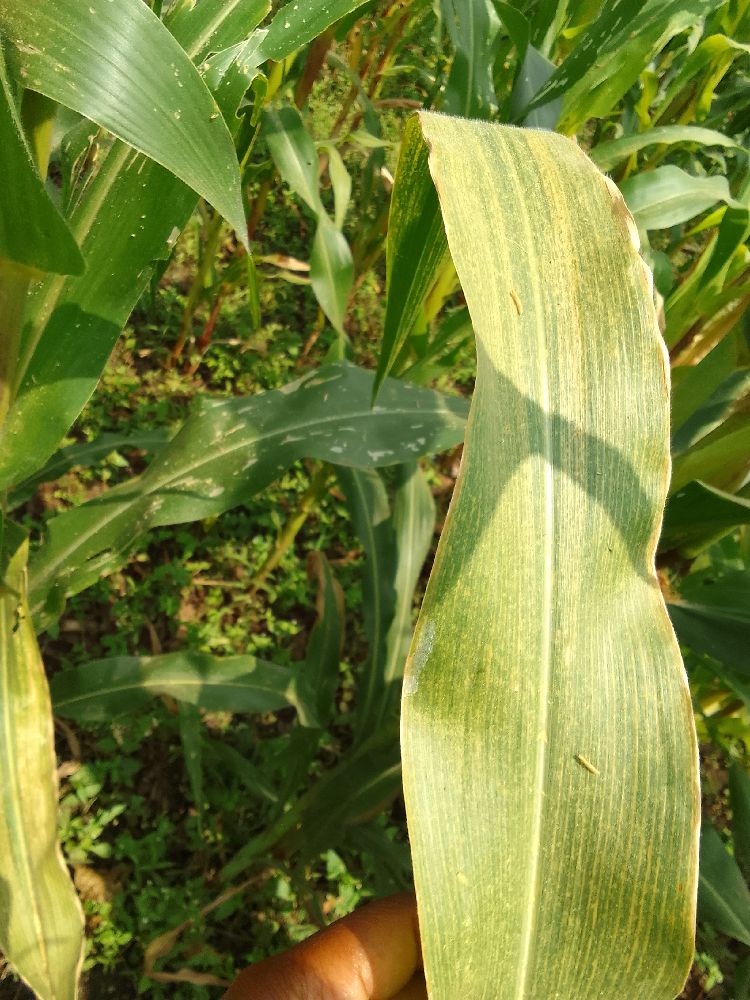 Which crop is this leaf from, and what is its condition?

maize, maize lethal necrosis
